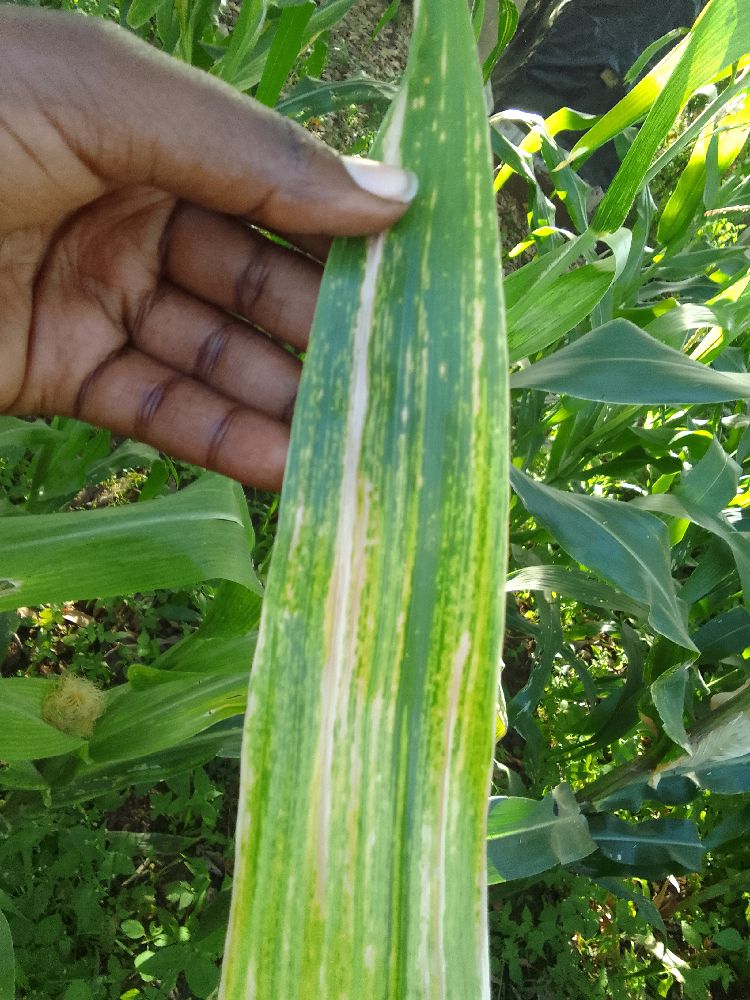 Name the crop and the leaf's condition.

maize, maize lethal necrosis
